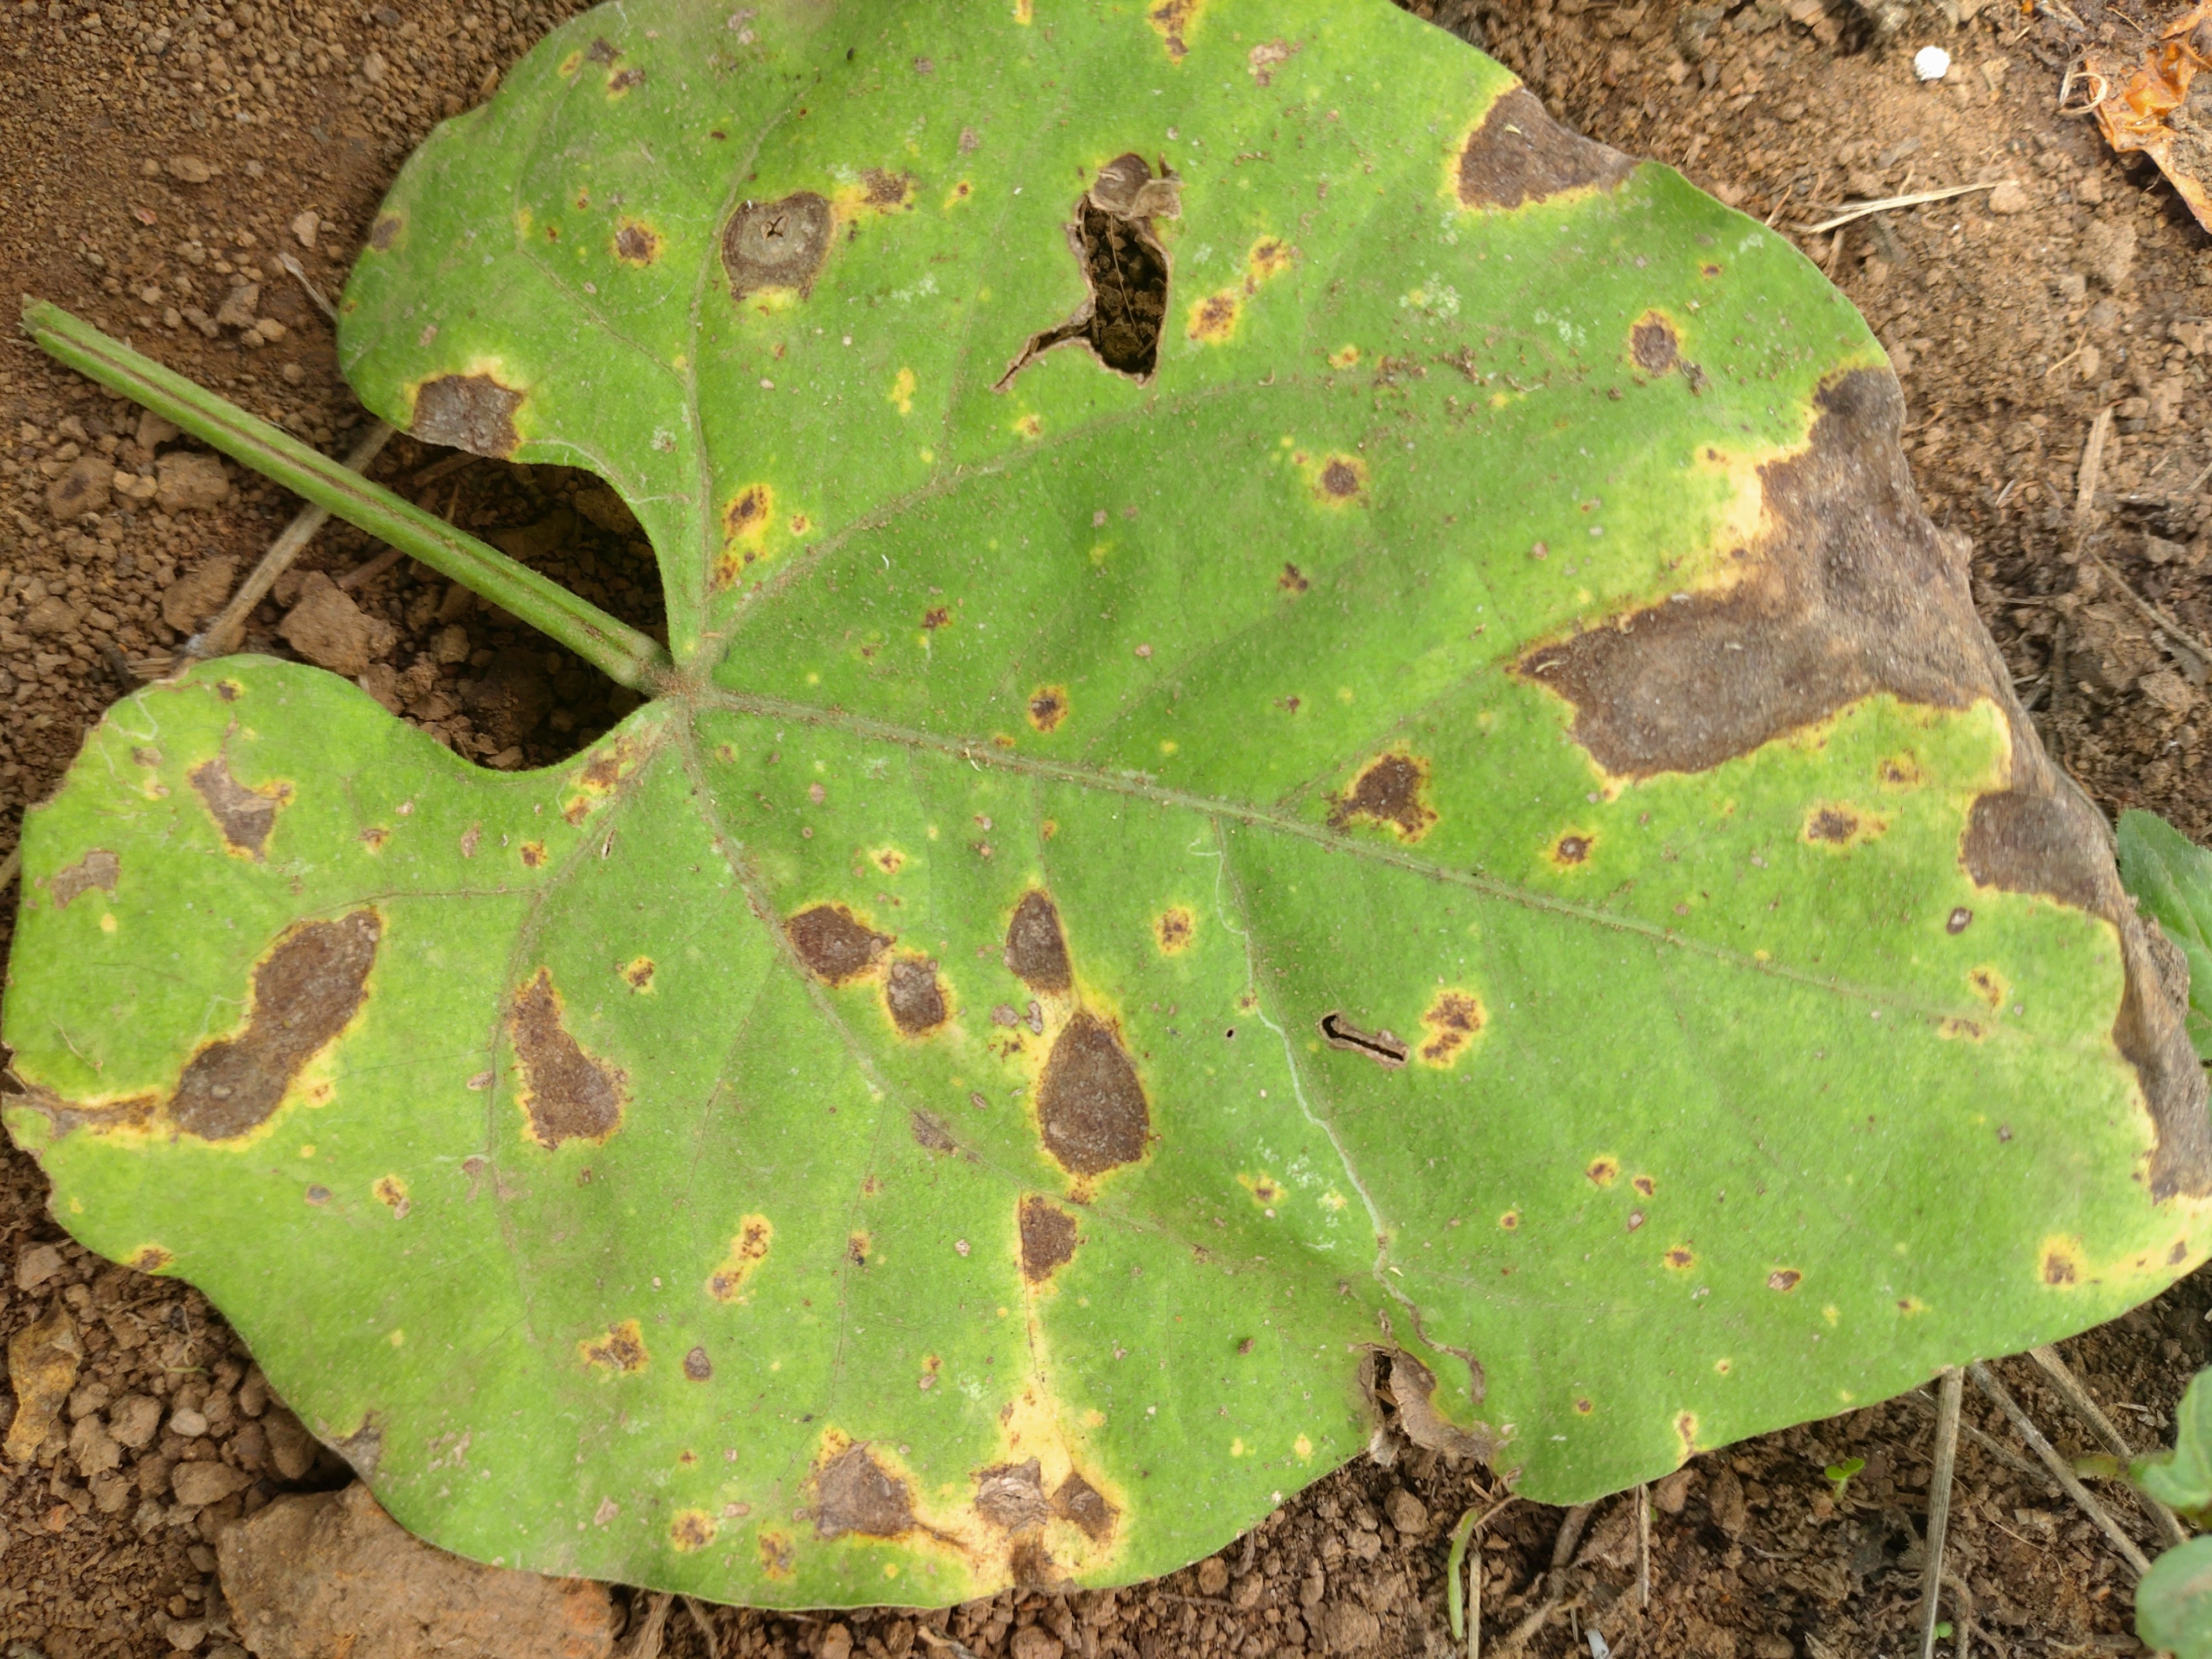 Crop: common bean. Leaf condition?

rust
